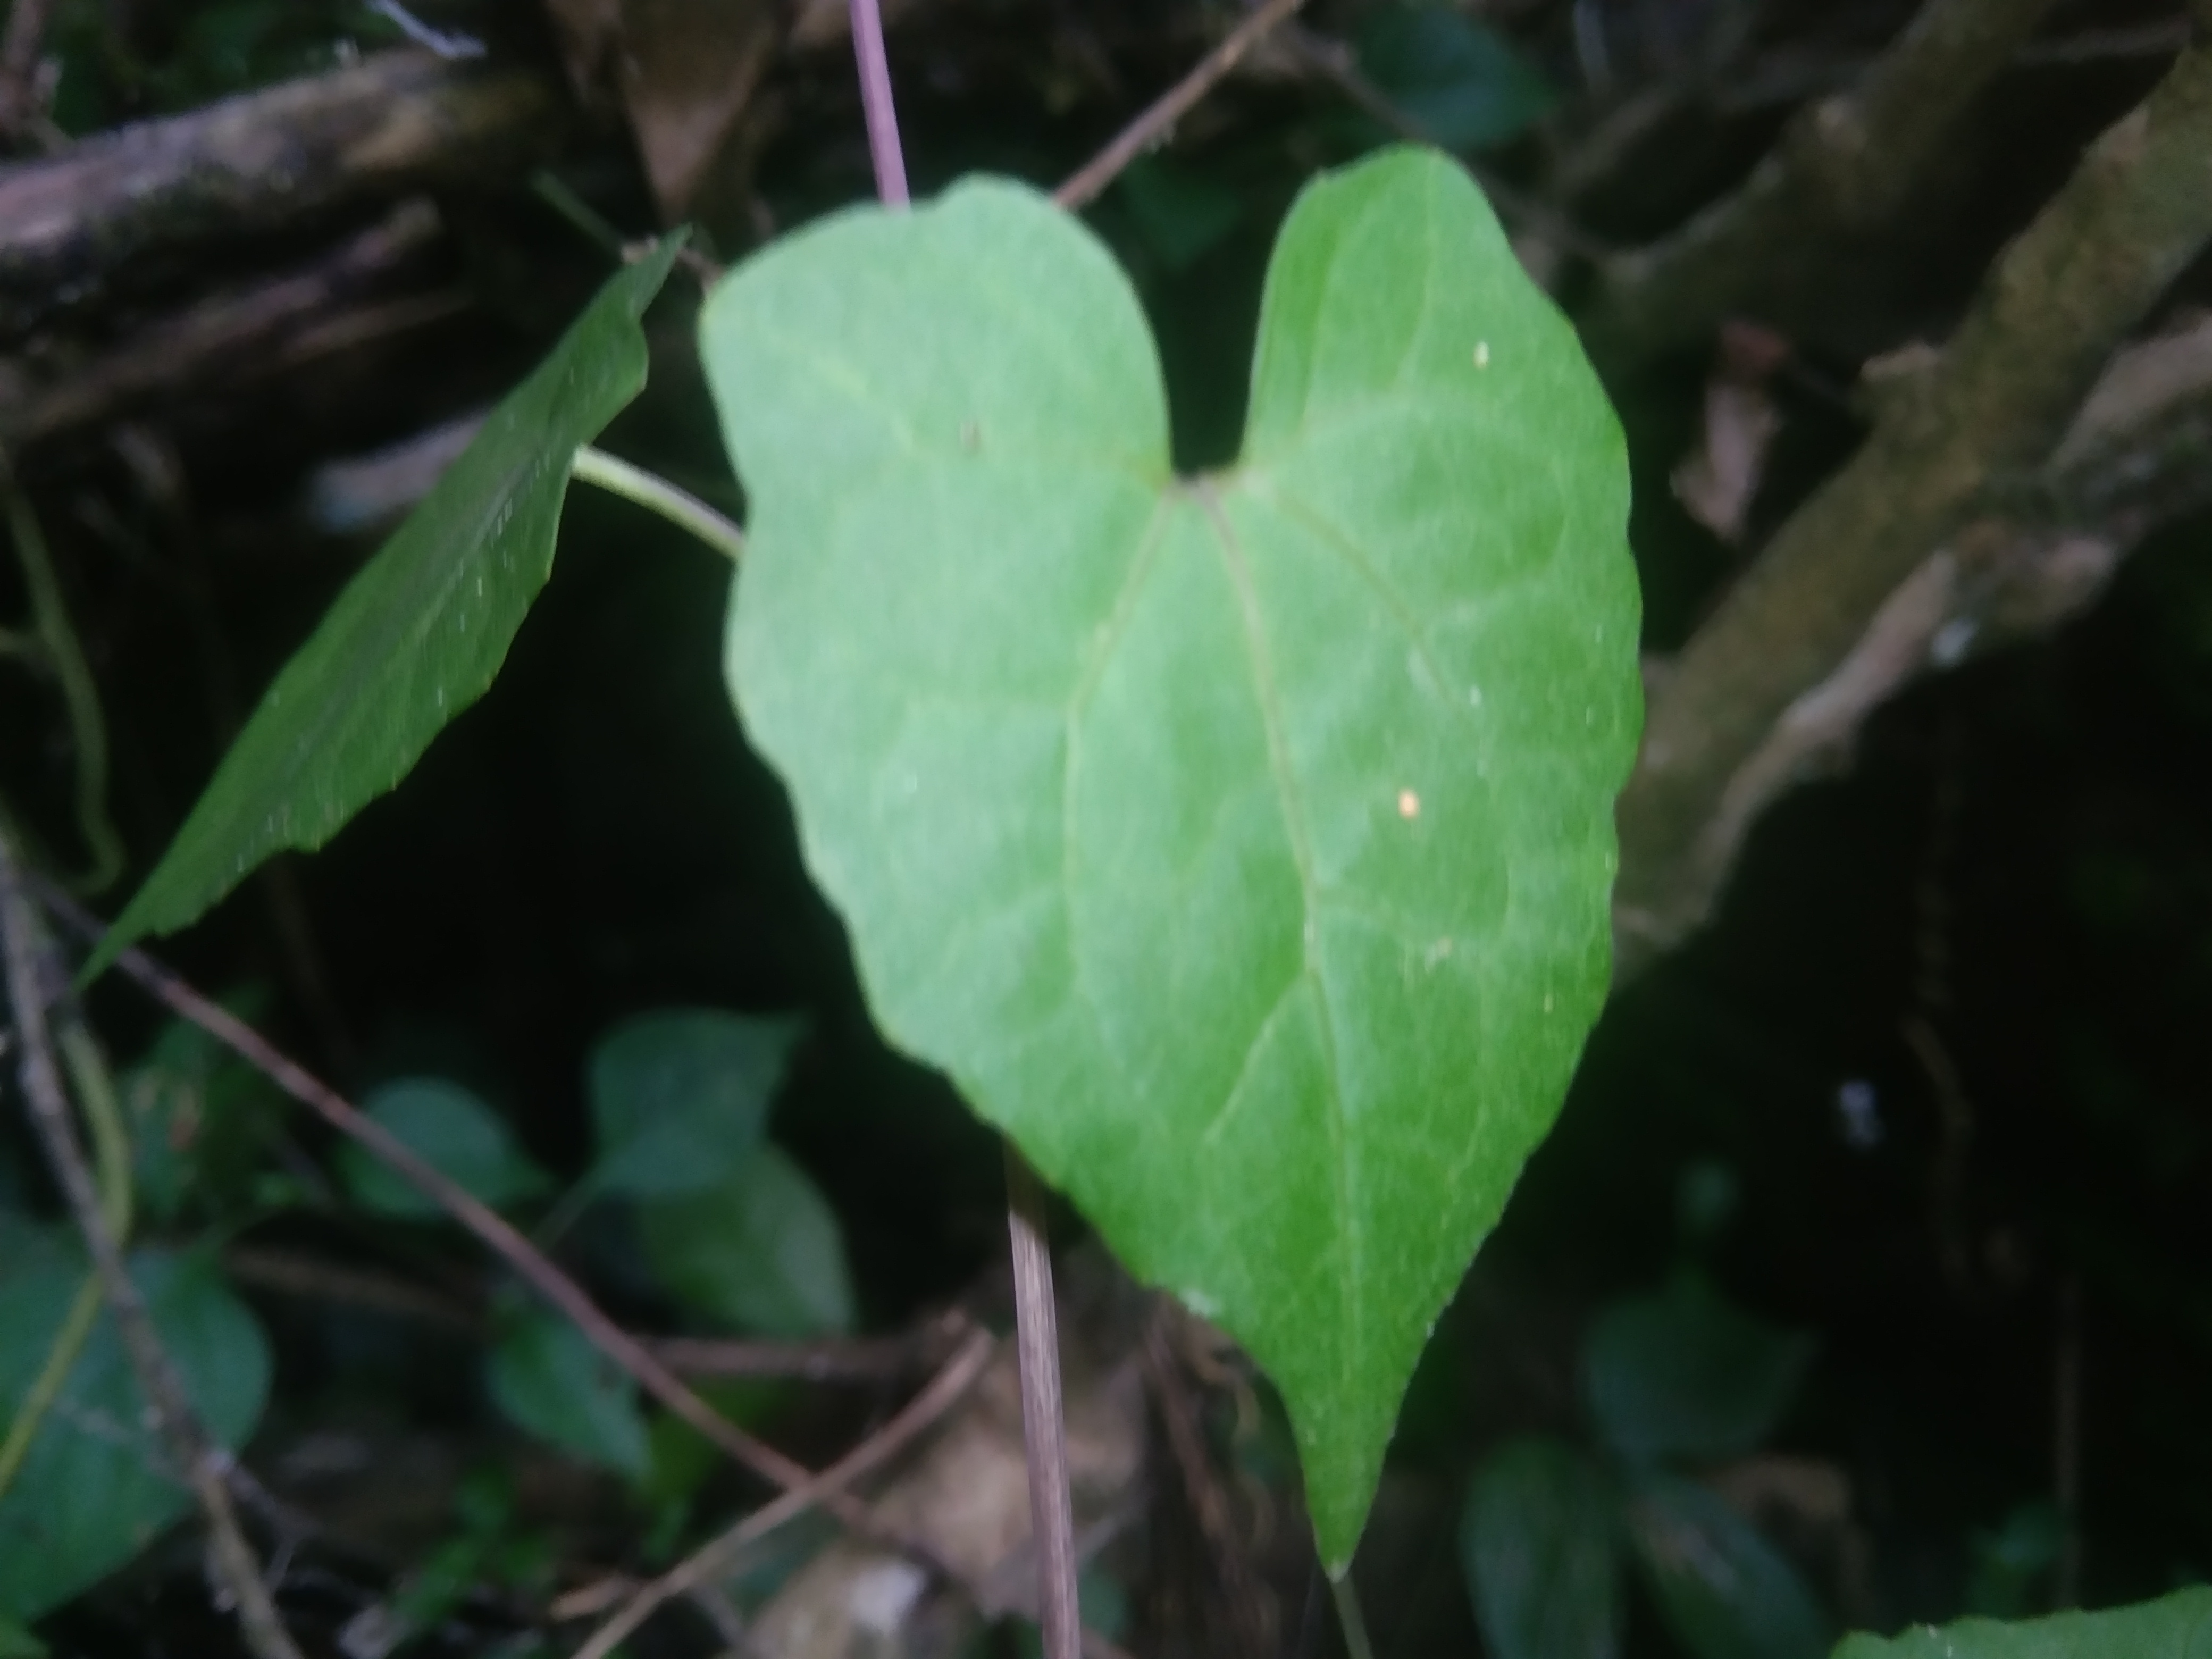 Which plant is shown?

bitter vine
